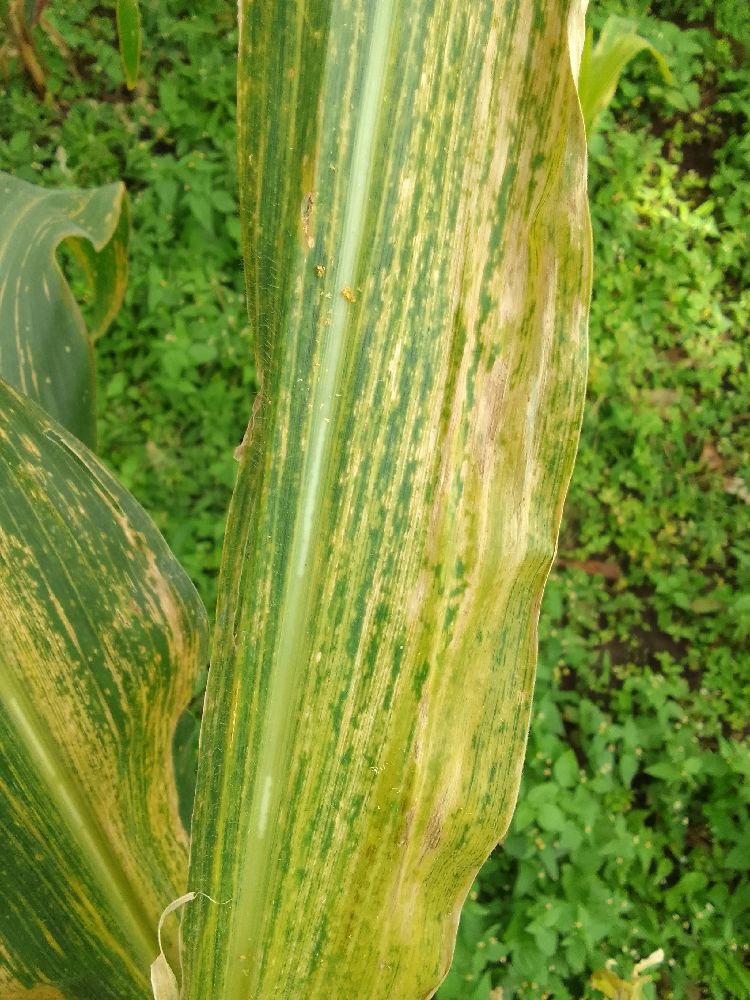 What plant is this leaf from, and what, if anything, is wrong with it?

maize, maize lethal necrosis
